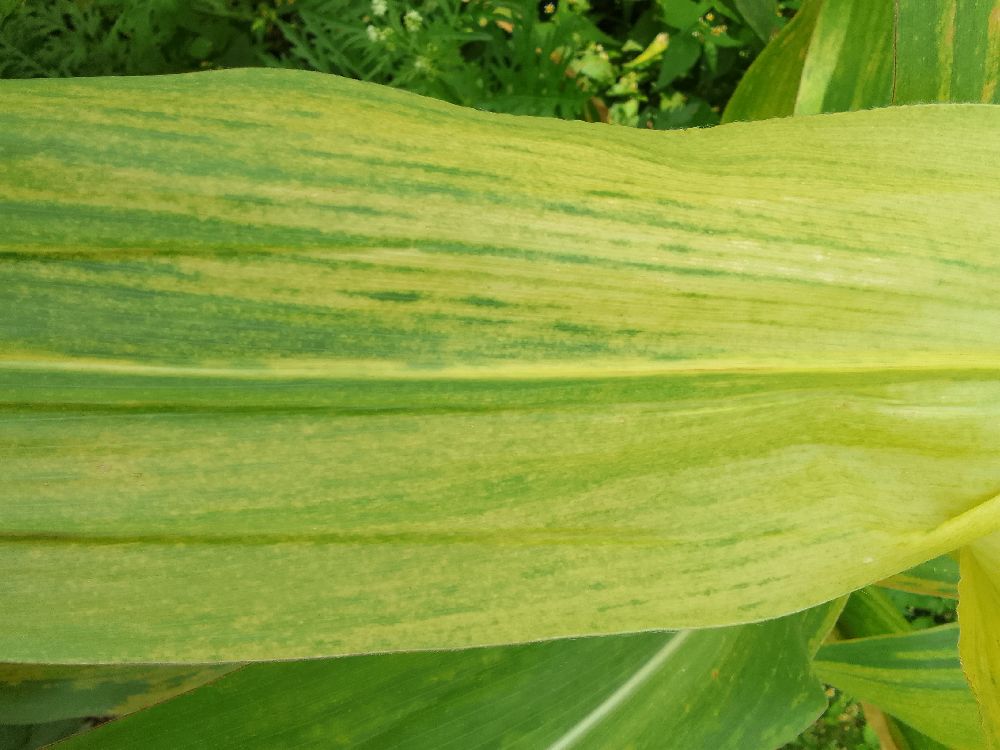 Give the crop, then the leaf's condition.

maize, maize lethal necrosis
